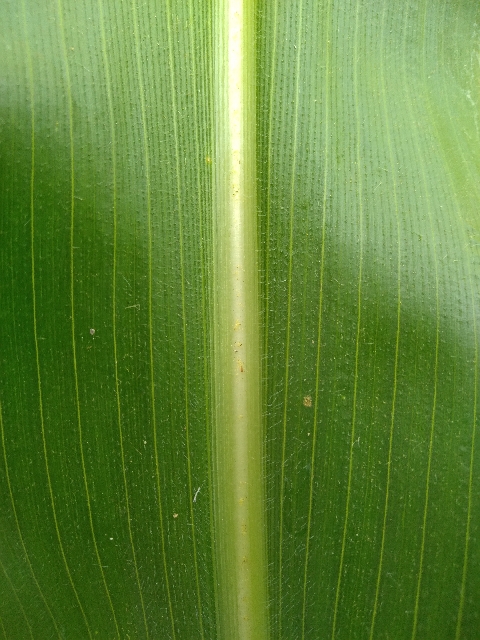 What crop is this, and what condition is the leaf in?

maize, healthy
